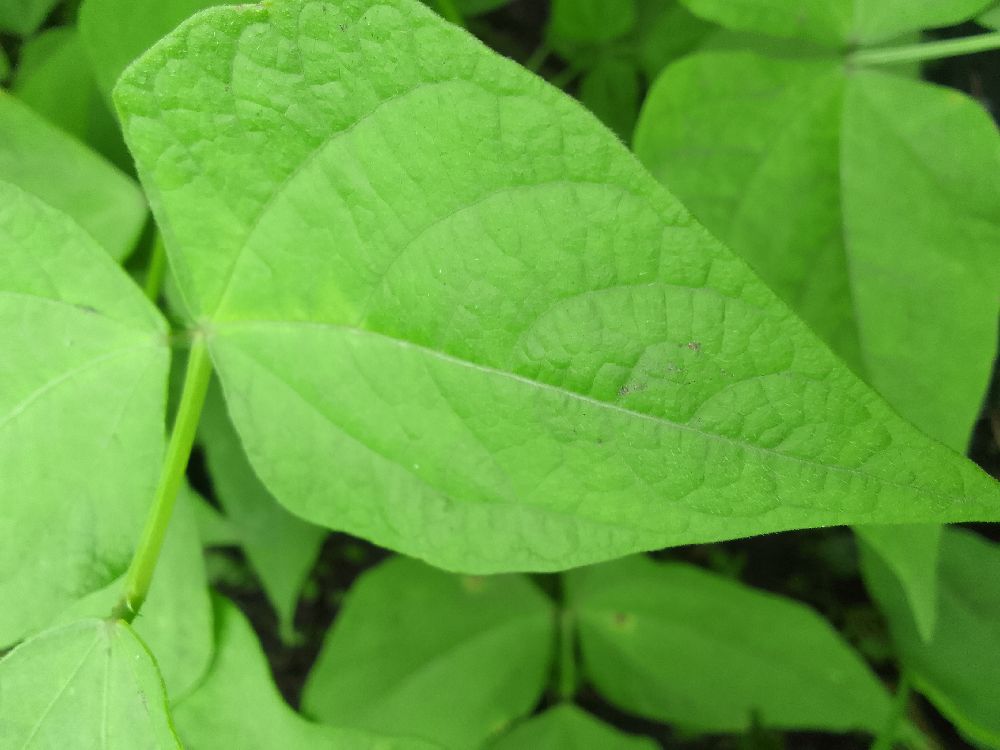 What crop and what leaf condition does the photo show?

common bean, healthy
